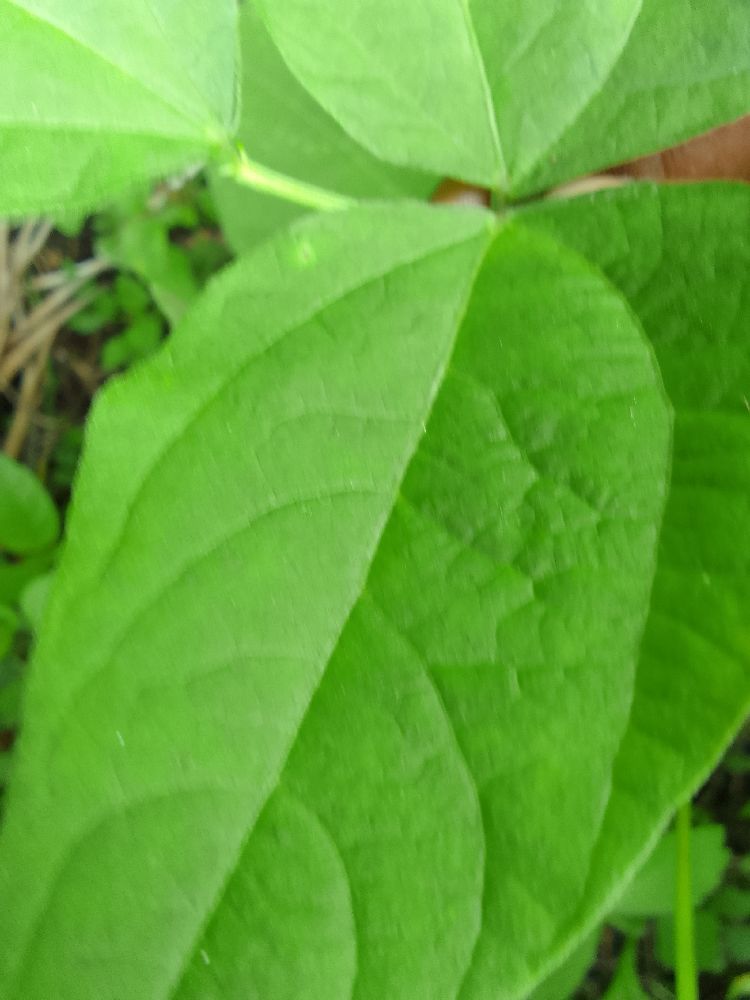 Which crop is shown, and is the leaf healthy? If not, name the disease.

common bean, healthy
